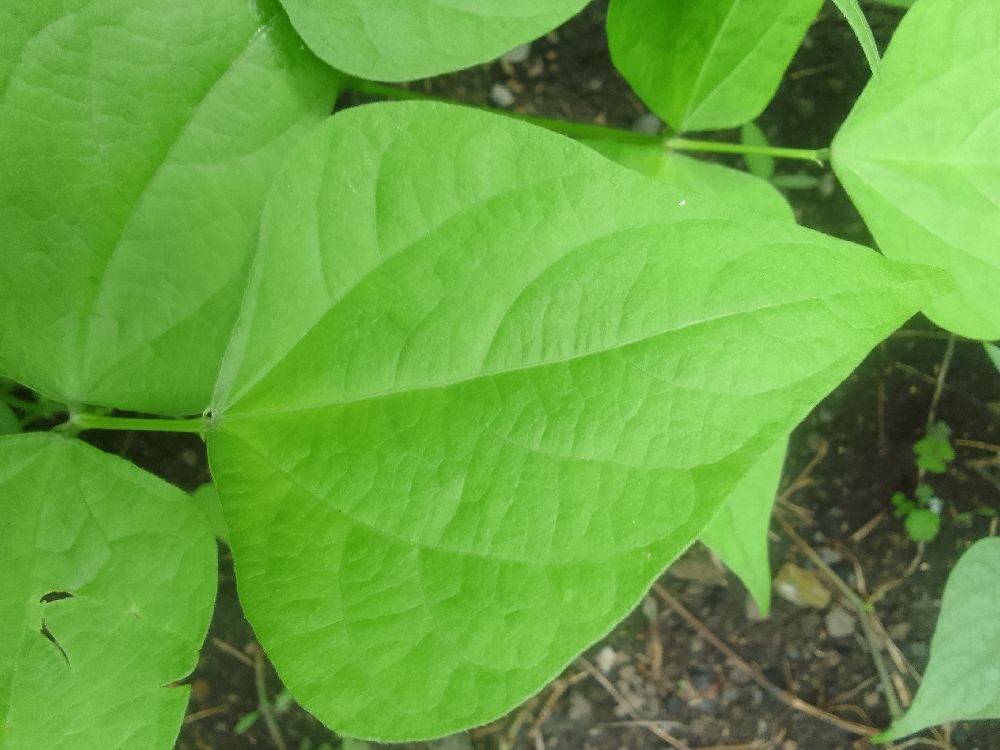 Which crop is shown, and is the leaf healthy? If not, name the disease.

common bean, healthy
